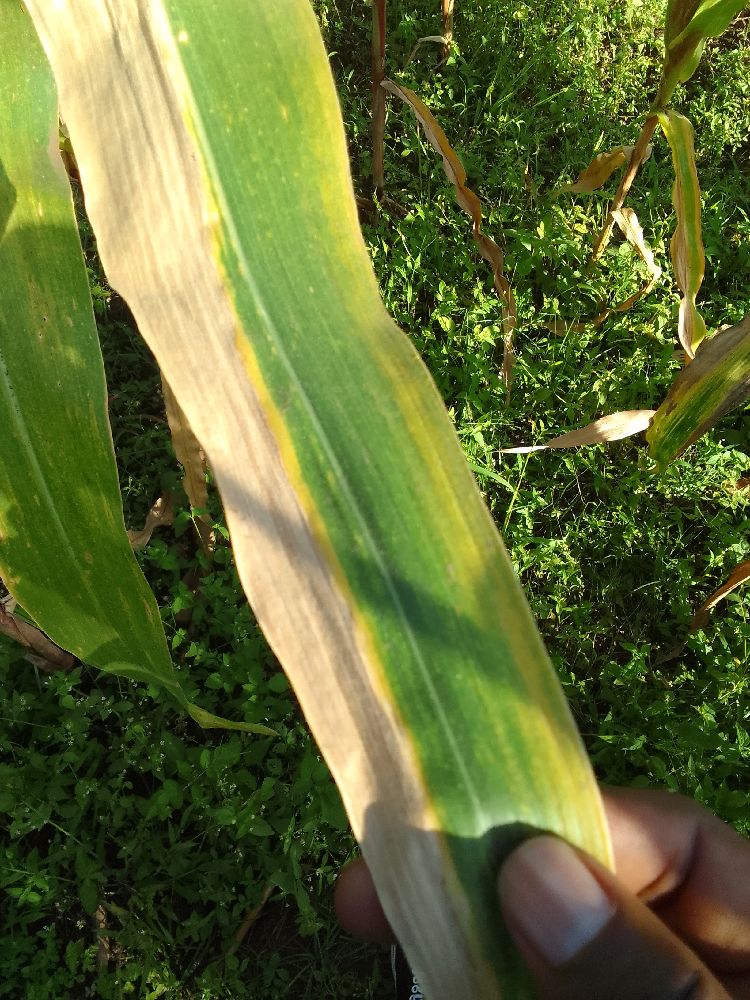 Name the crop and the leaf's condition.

maize, maize lethal necrosis
